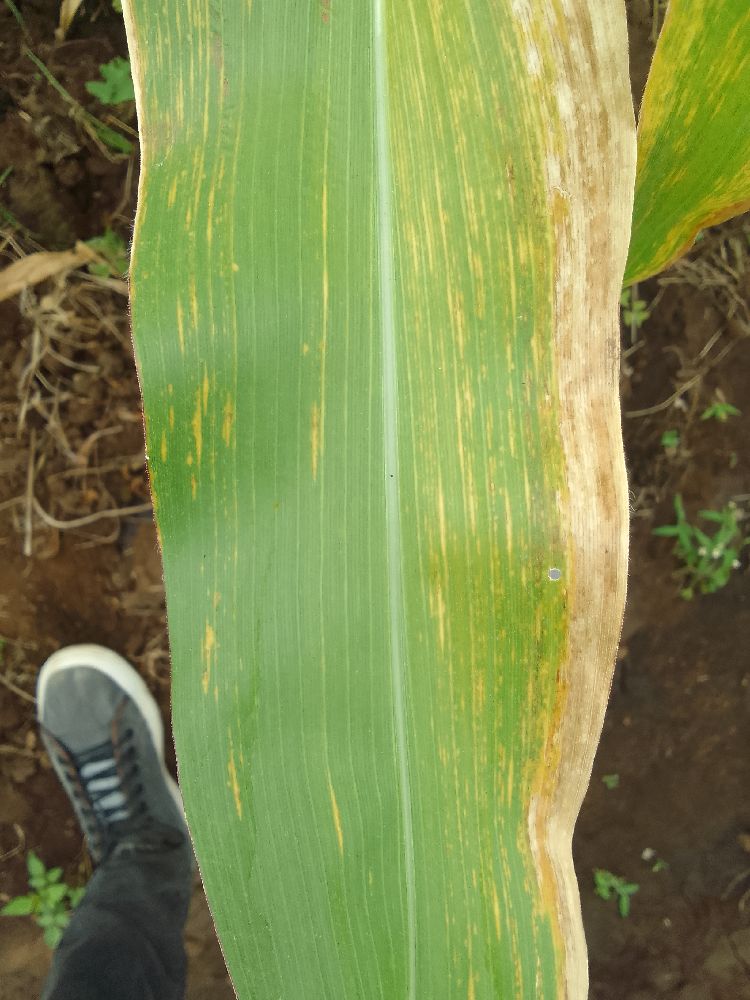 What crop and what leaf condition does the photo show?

maize, maize lethal necrosis
